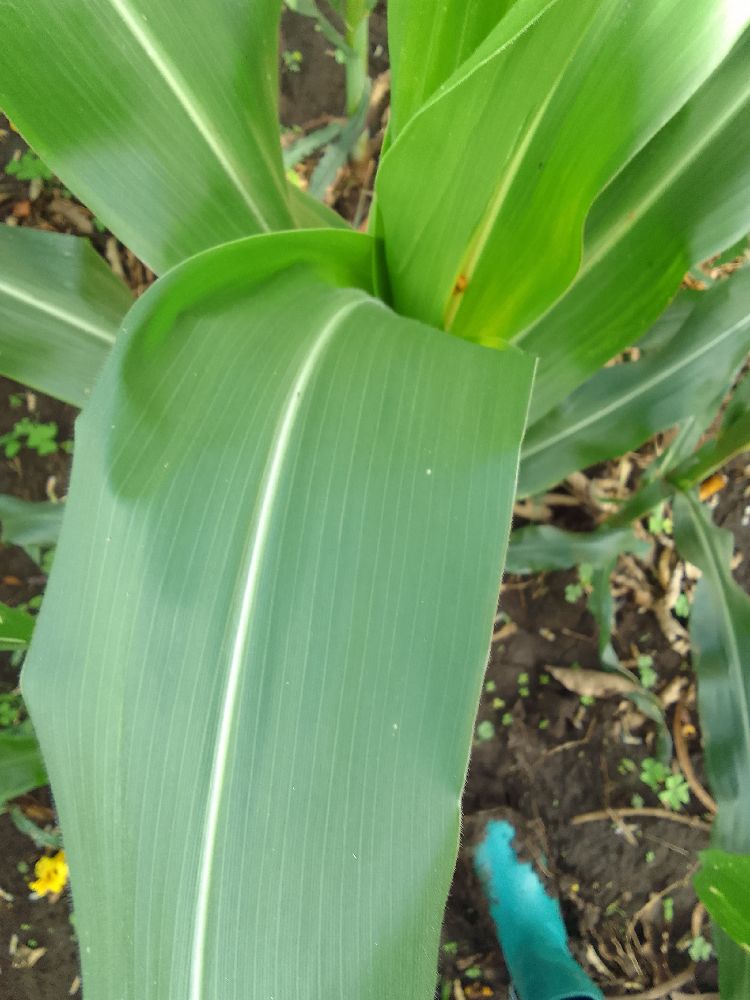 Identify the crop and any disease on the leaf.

maize, healthy
